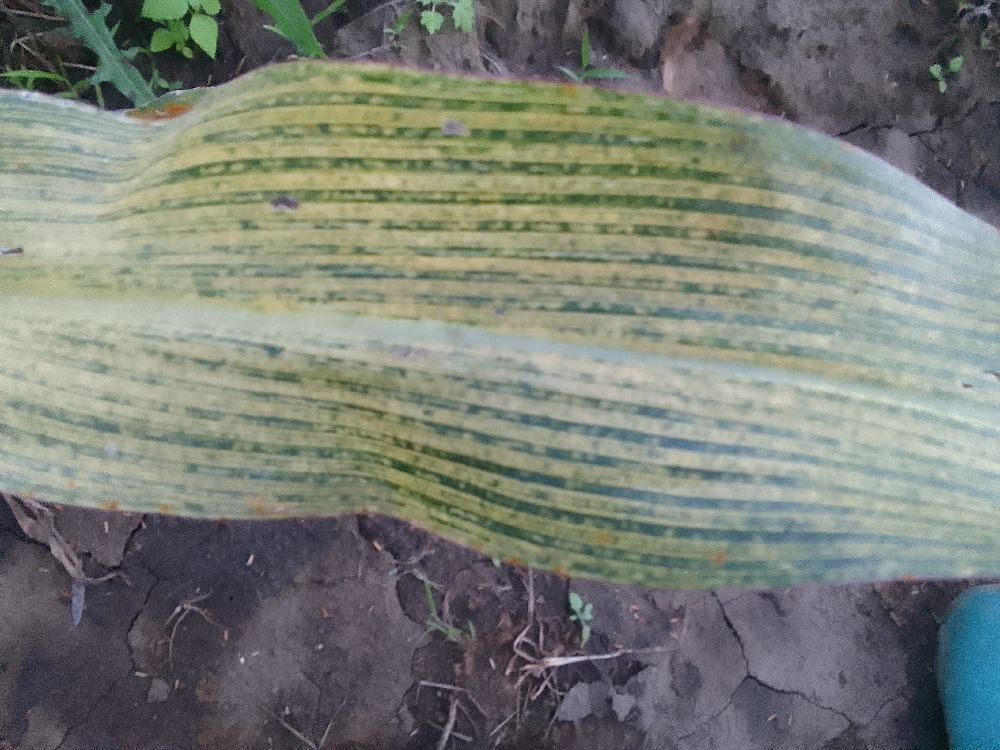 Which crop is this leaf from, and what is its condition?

maize, maize streak virus
